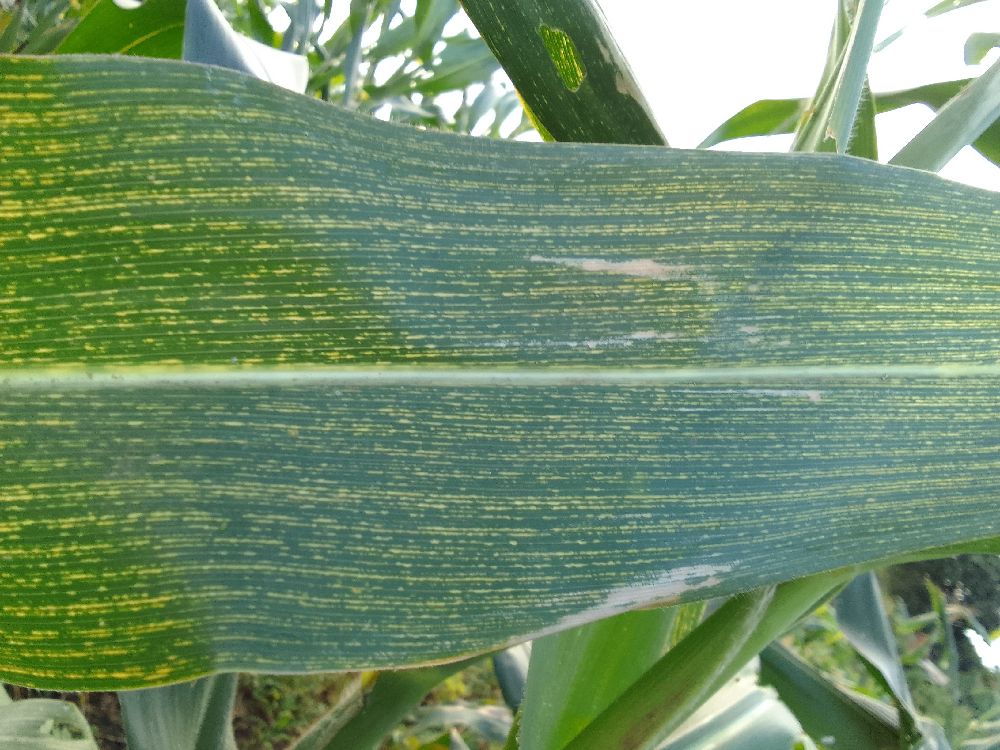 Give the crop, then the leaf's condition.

maize, maize streak virus
